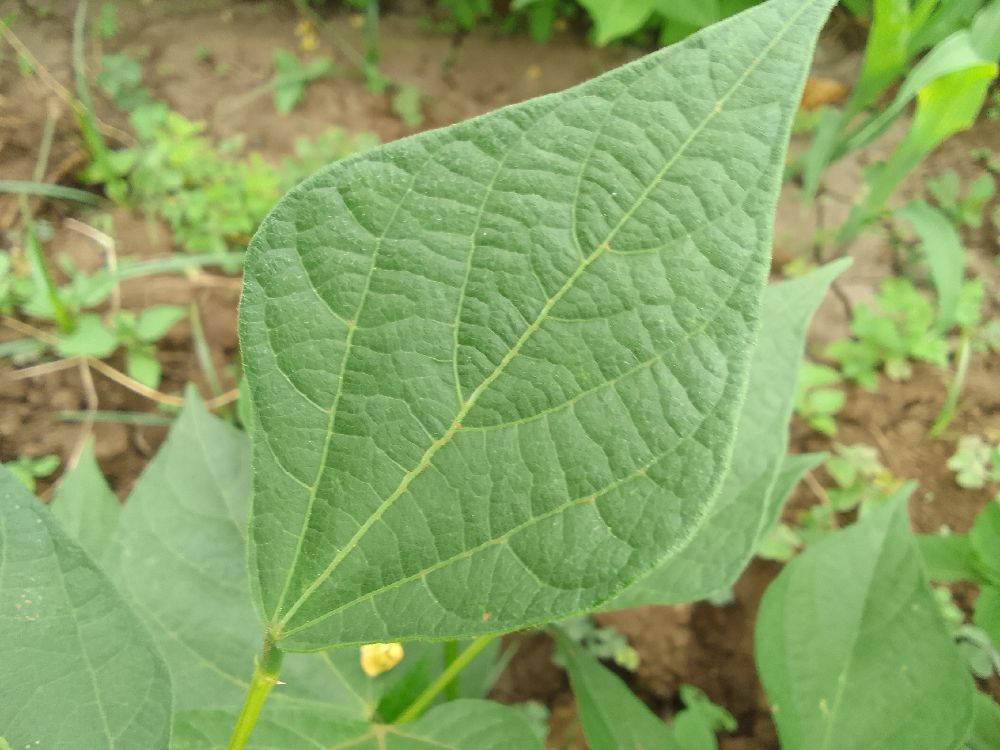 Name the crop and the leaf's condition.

common bean, healthy
